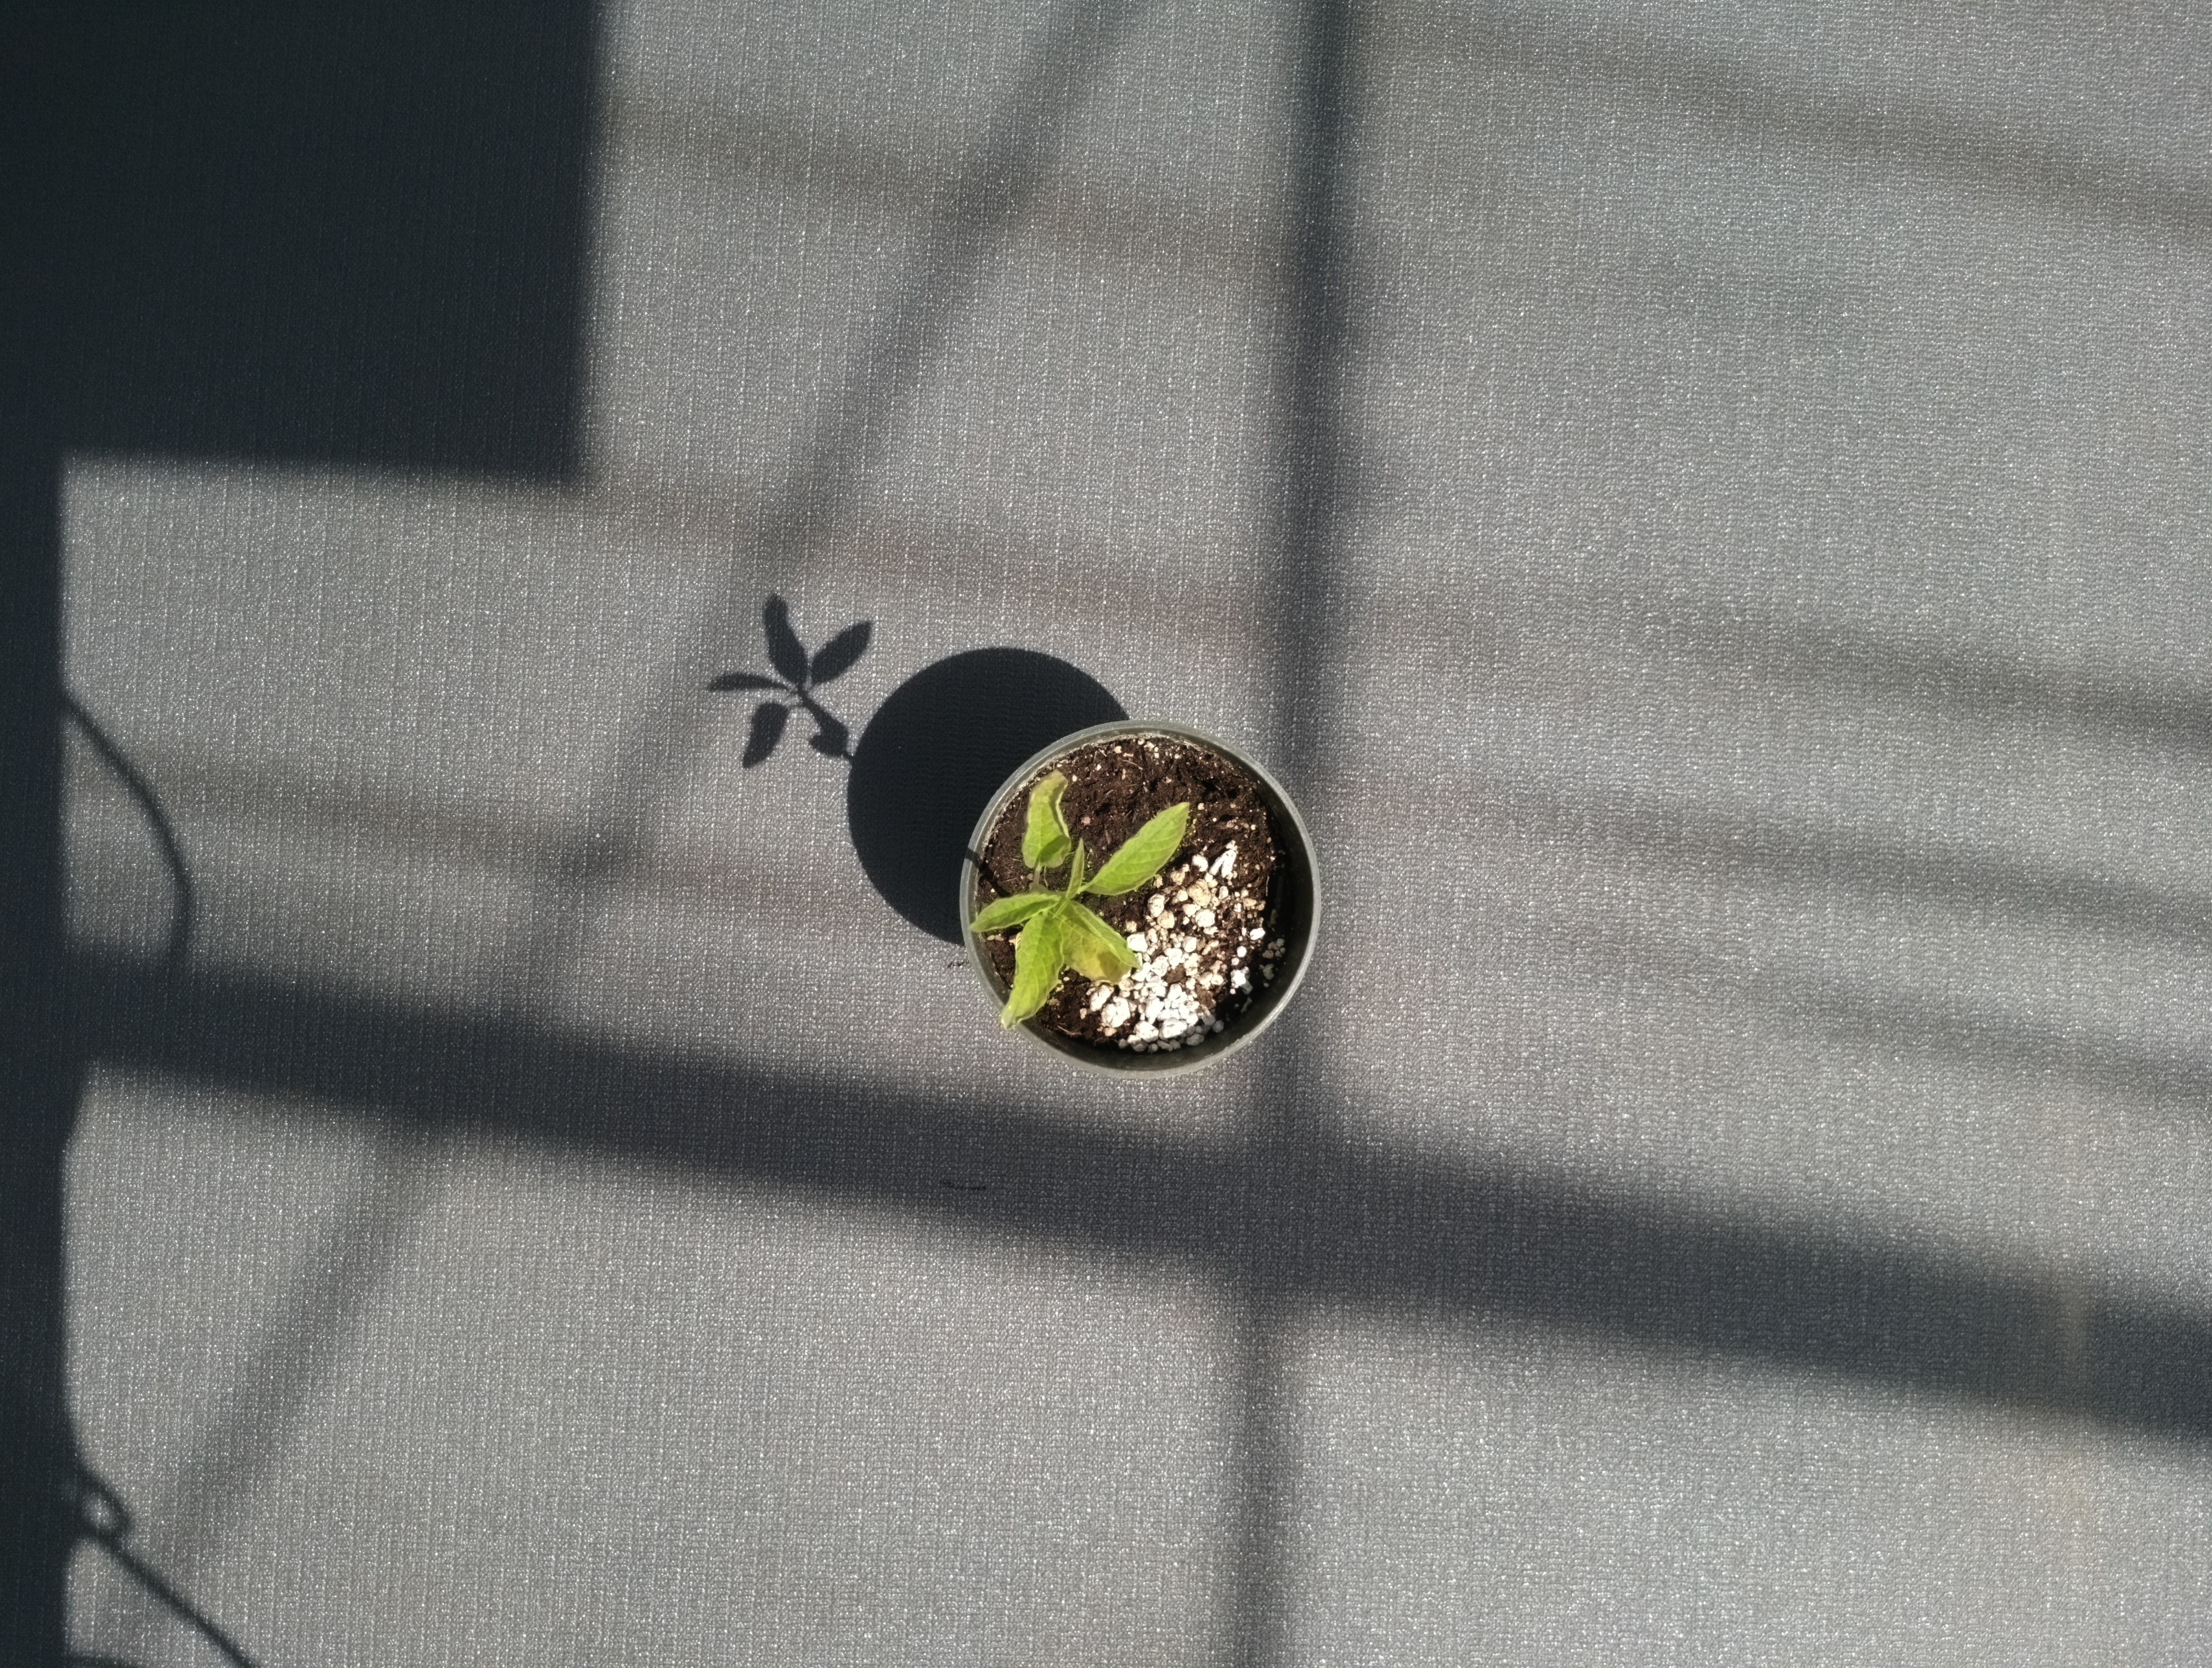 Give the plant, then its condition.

waterhemp, chlorosis only
